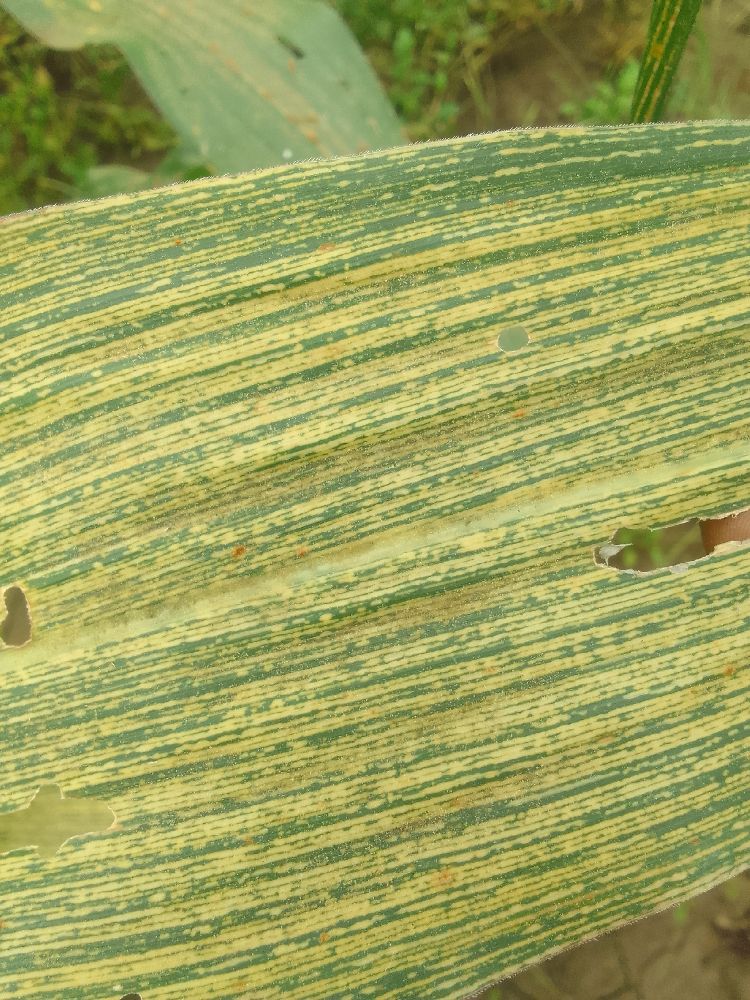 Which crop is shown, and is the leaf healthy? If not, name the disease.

maize, maize streak virus
